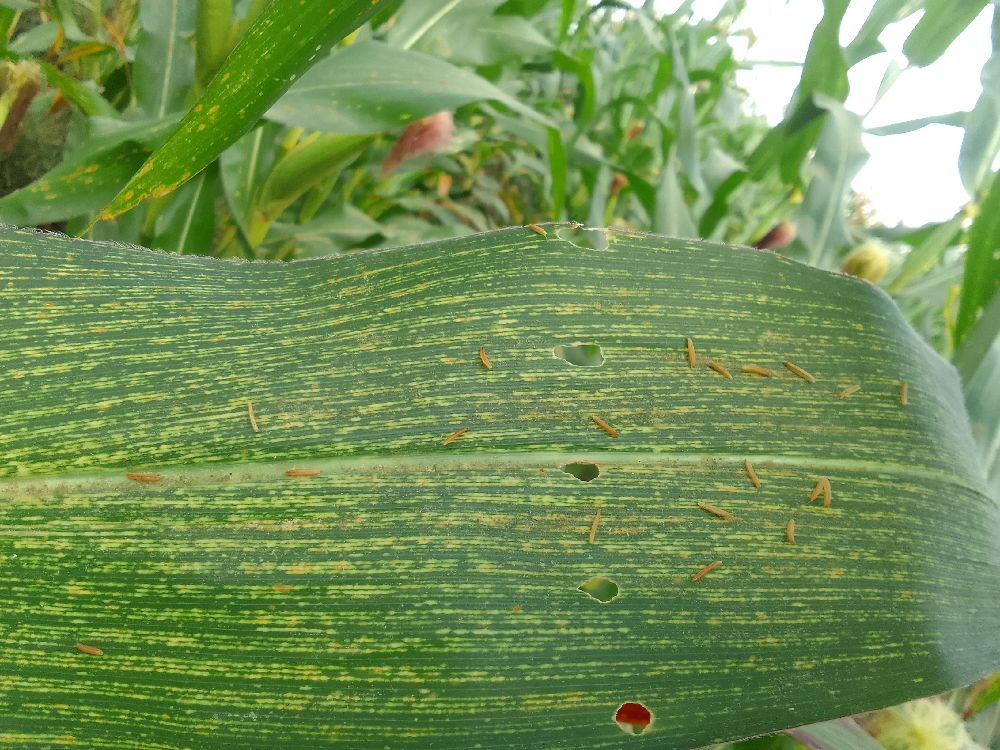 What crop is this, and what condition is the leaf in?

maize, maize streak virus
